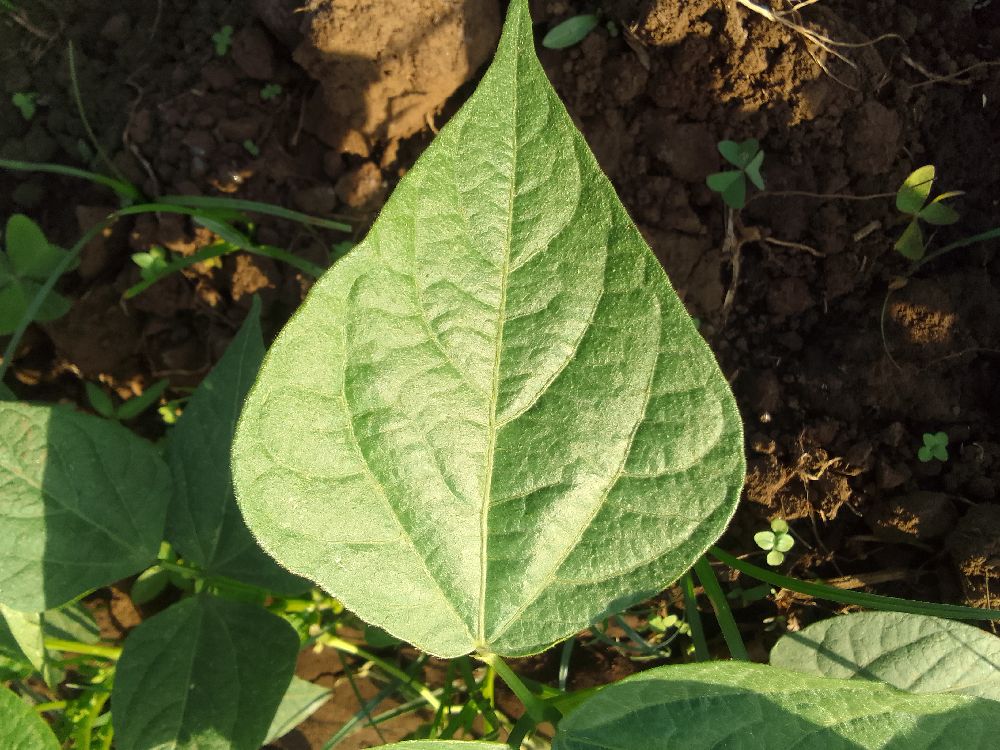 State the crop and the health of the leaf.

common bean, healthy
